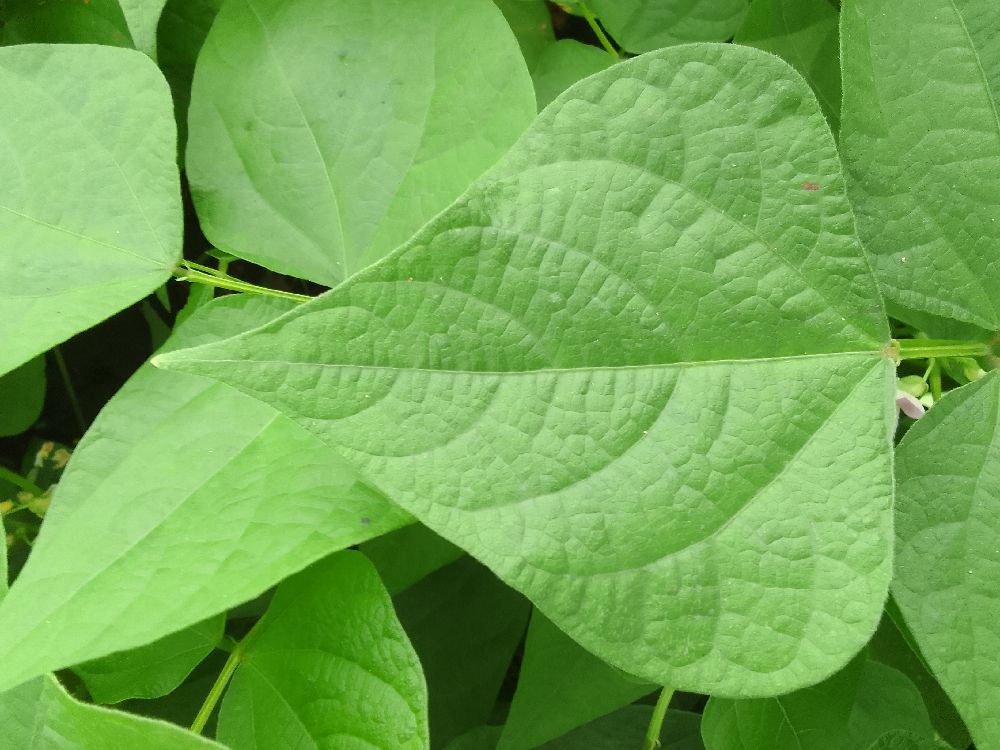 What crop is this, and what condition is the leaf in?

common bean, healthy
